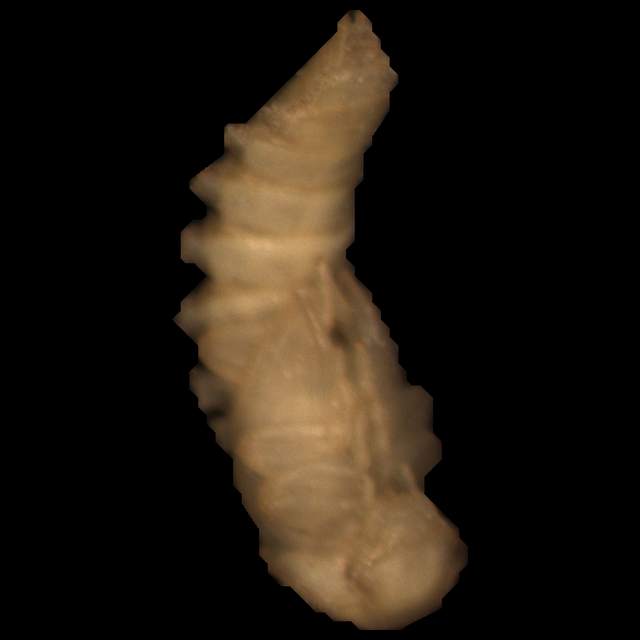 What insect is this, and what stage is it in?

mealworm pupa
